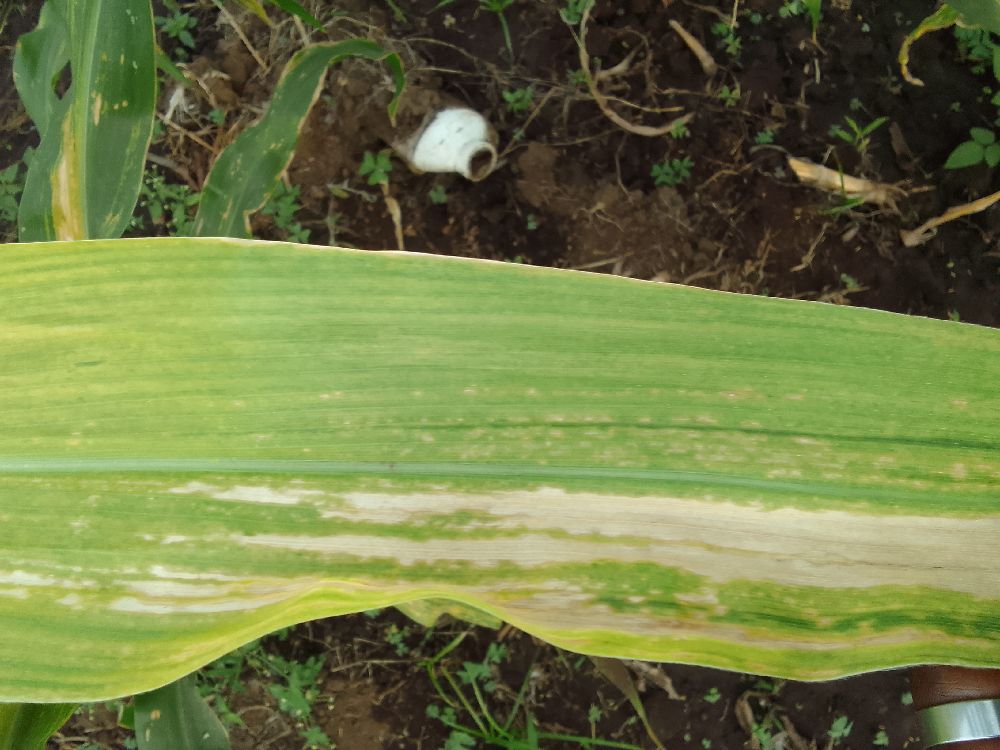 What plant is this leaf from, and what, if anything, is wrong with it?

maize, maize lethal necrosis
